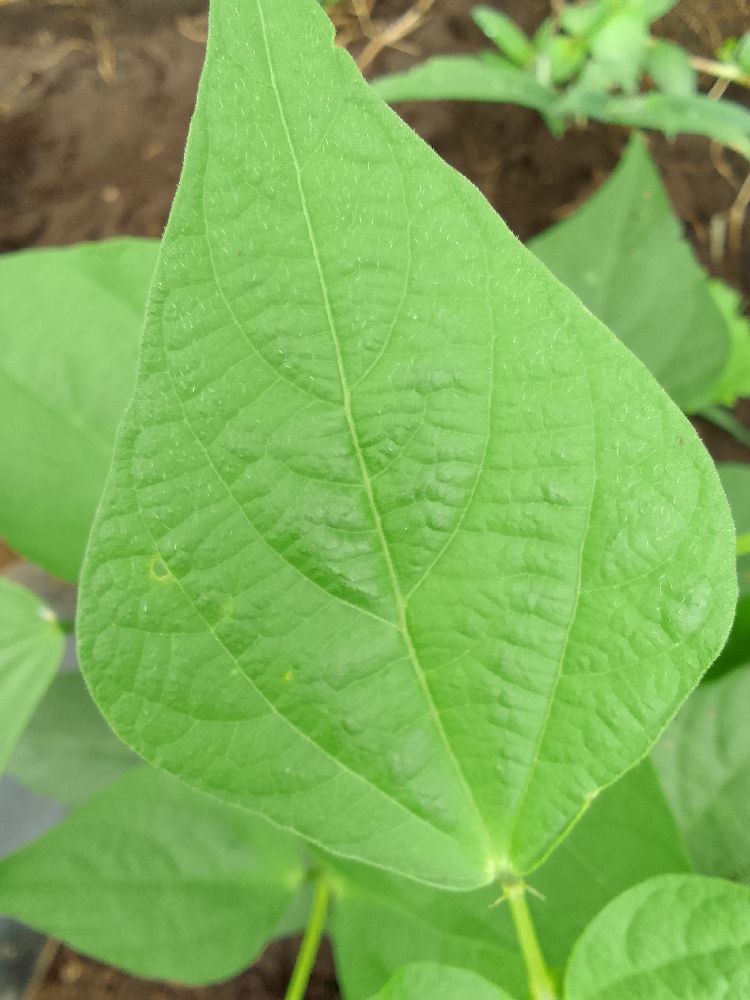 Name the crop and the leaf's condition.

common bean, healthy
